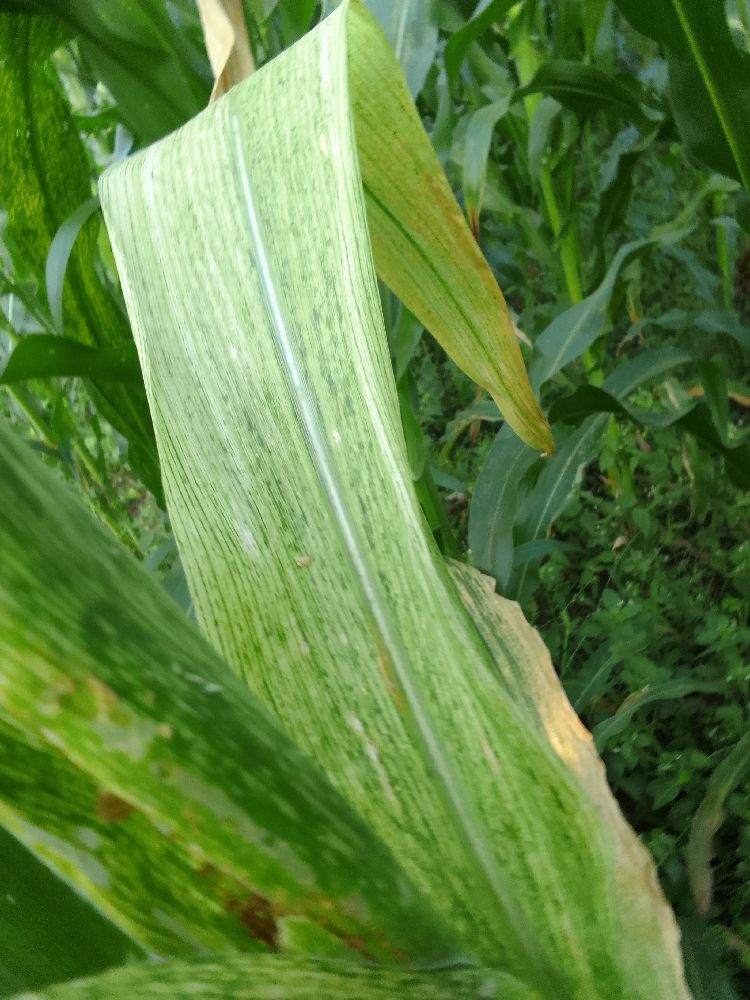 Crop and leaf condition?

maize, maize lethal necrosis
